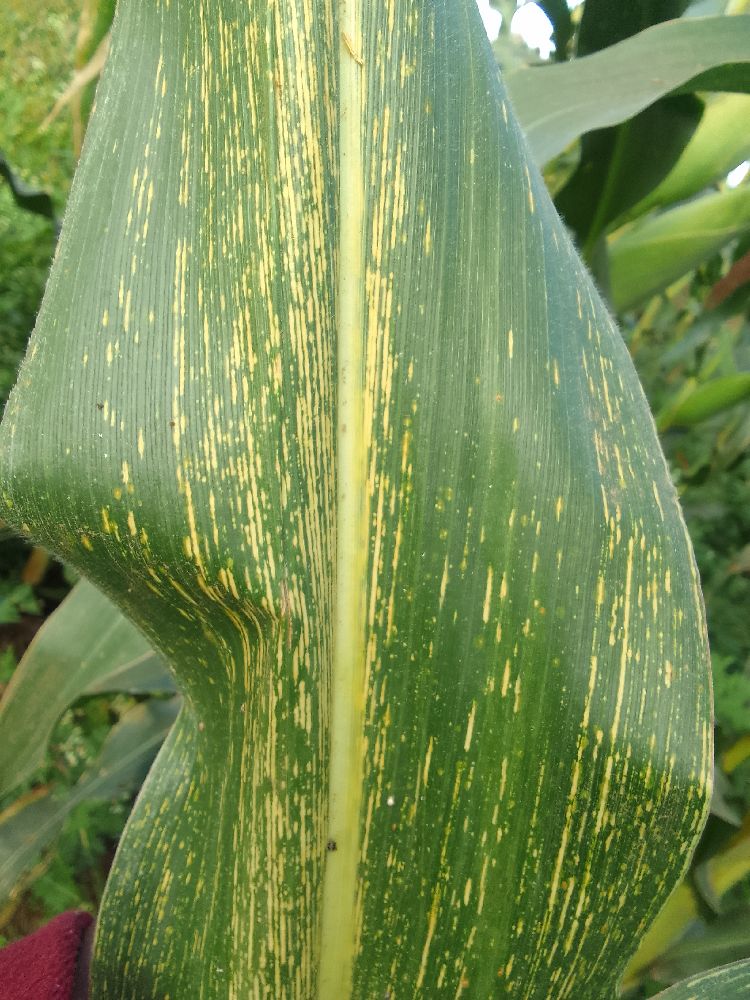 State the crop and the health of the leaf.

maize, maize streak virus
